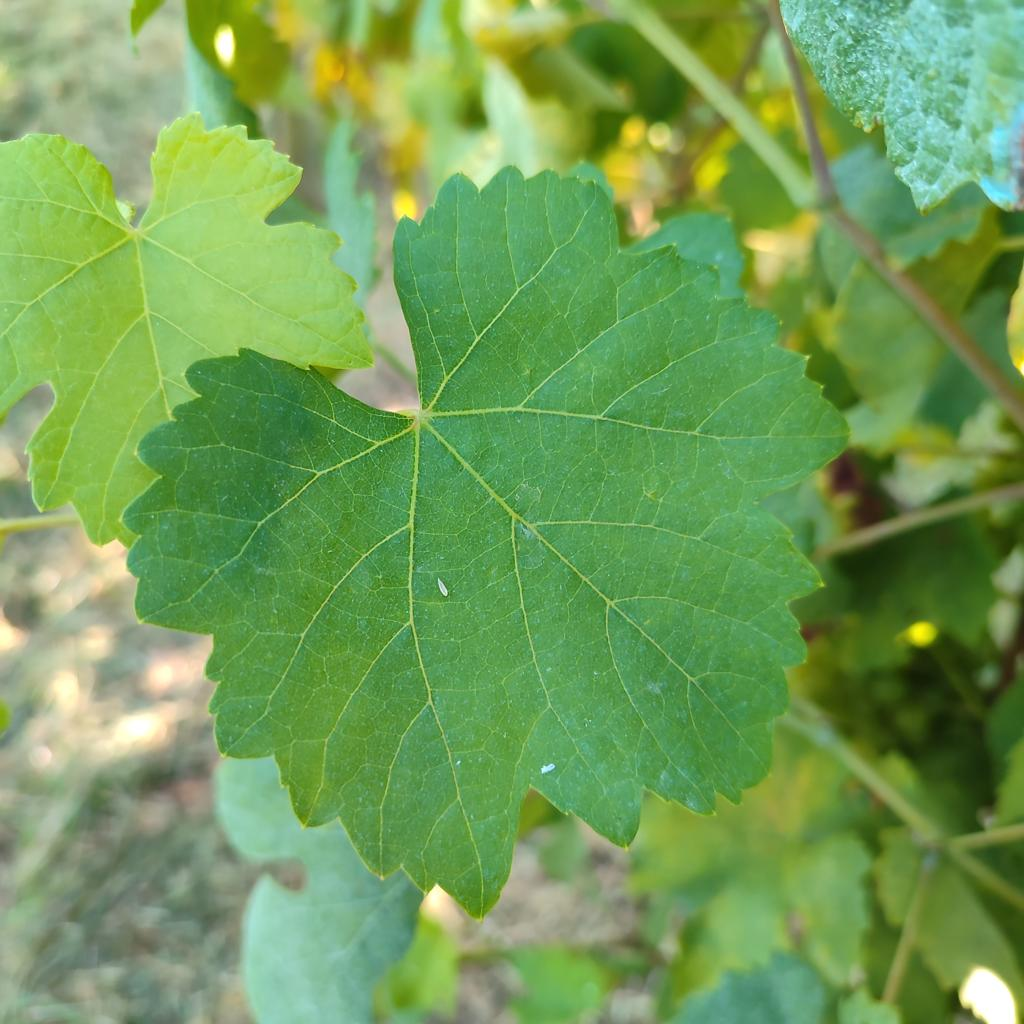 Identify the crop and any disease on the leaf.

grapevine, healthy
